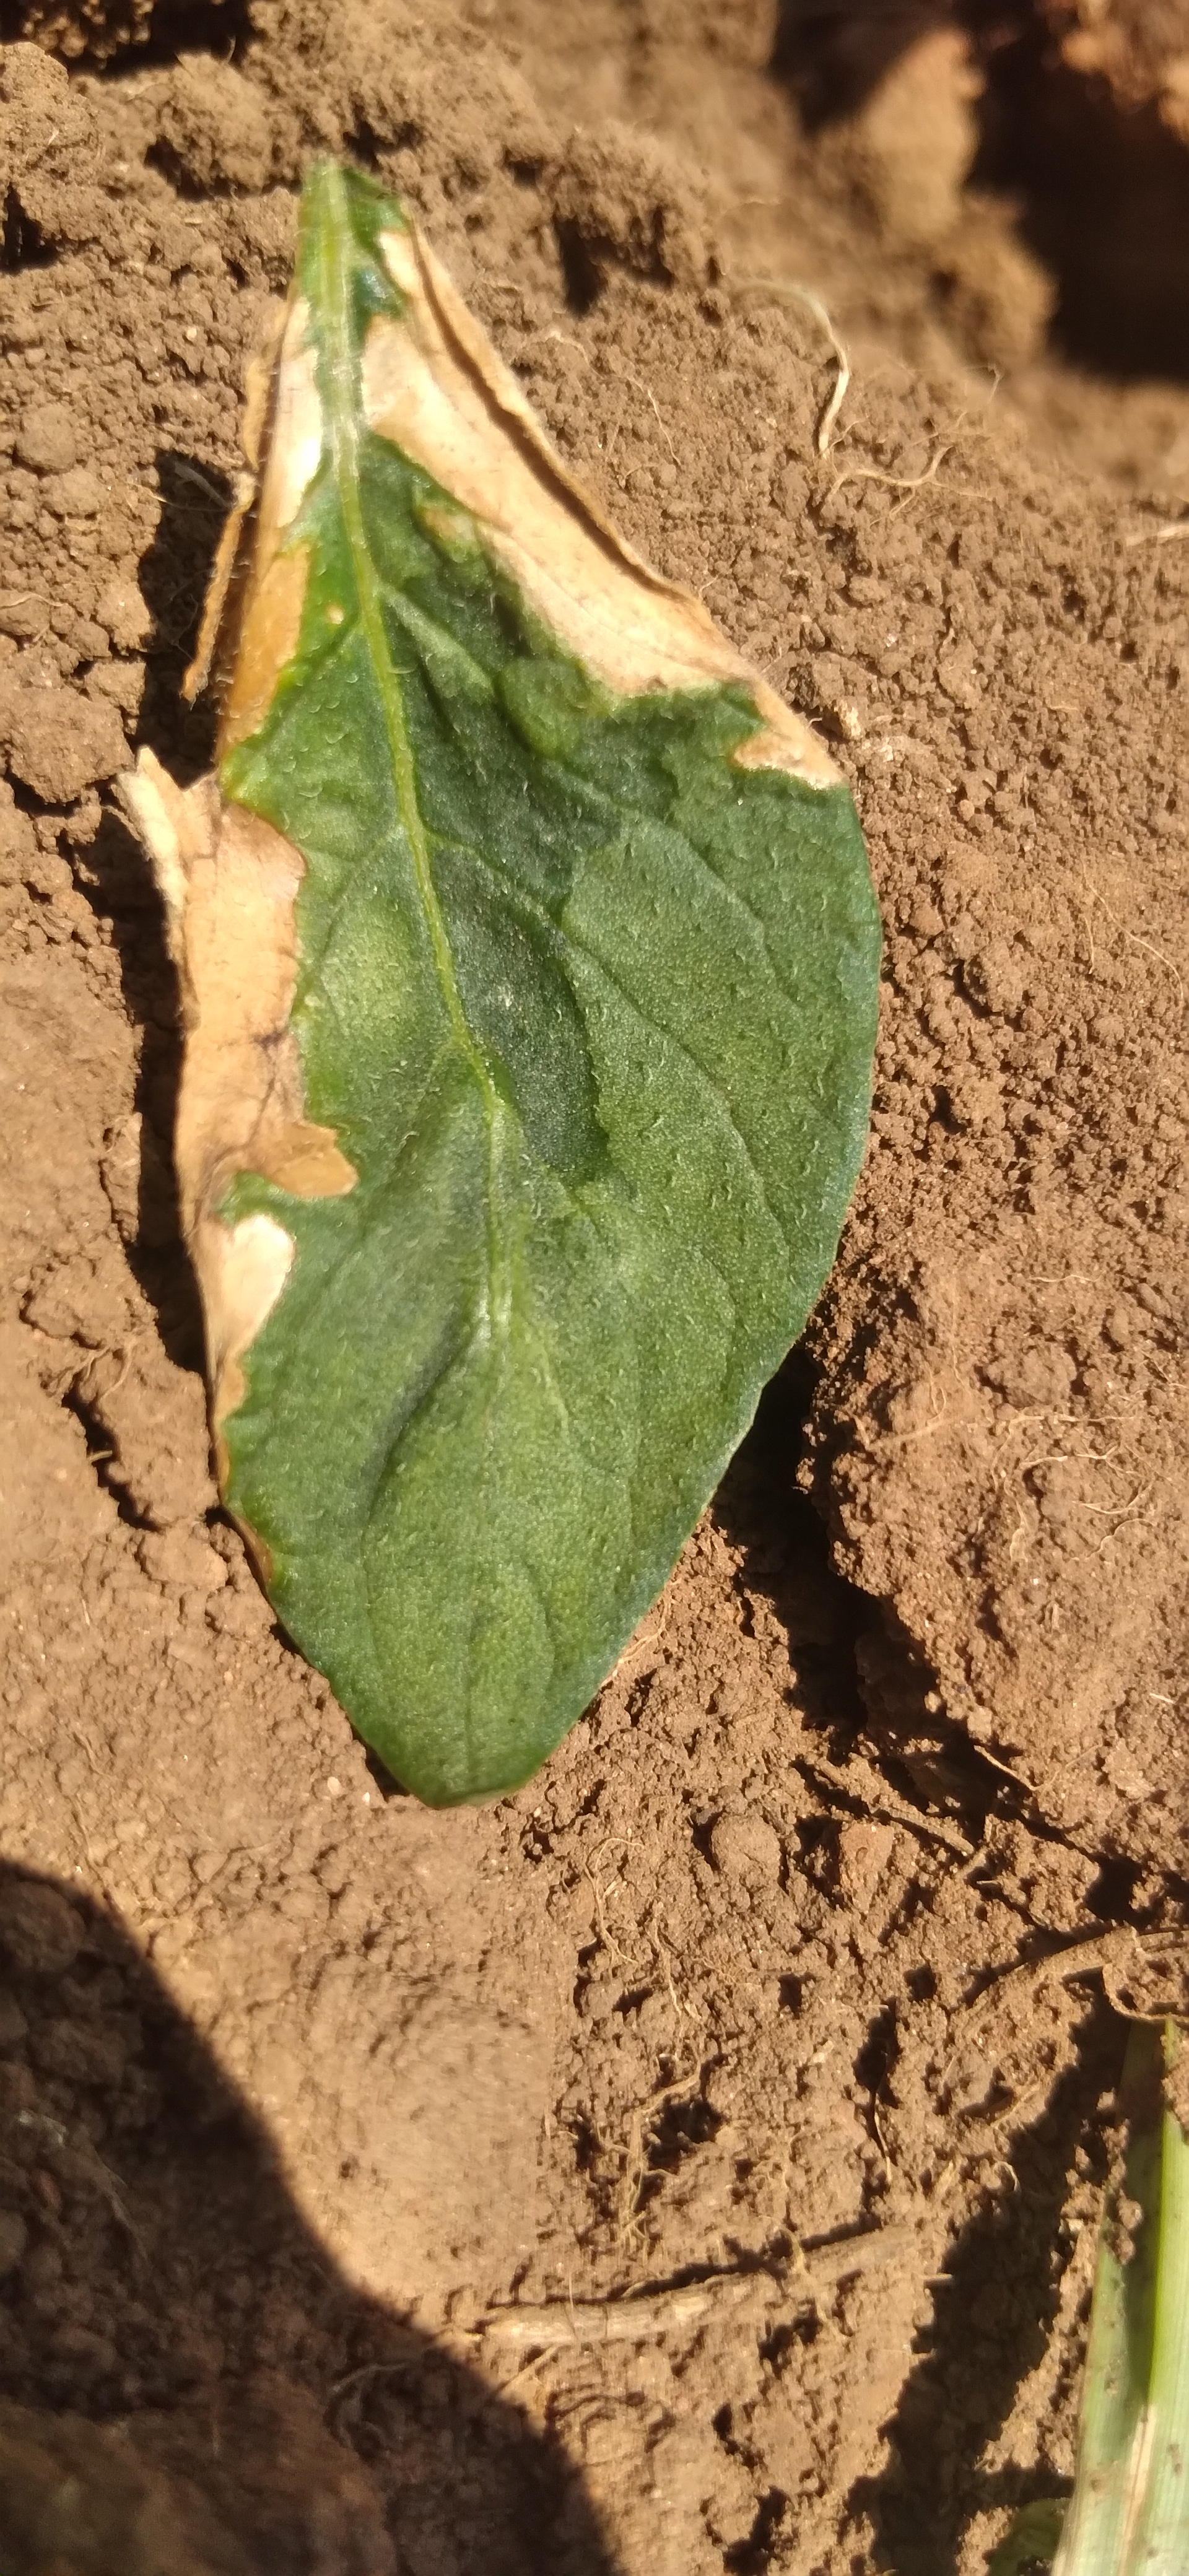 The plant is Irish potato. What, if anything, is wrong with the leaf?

early blight
